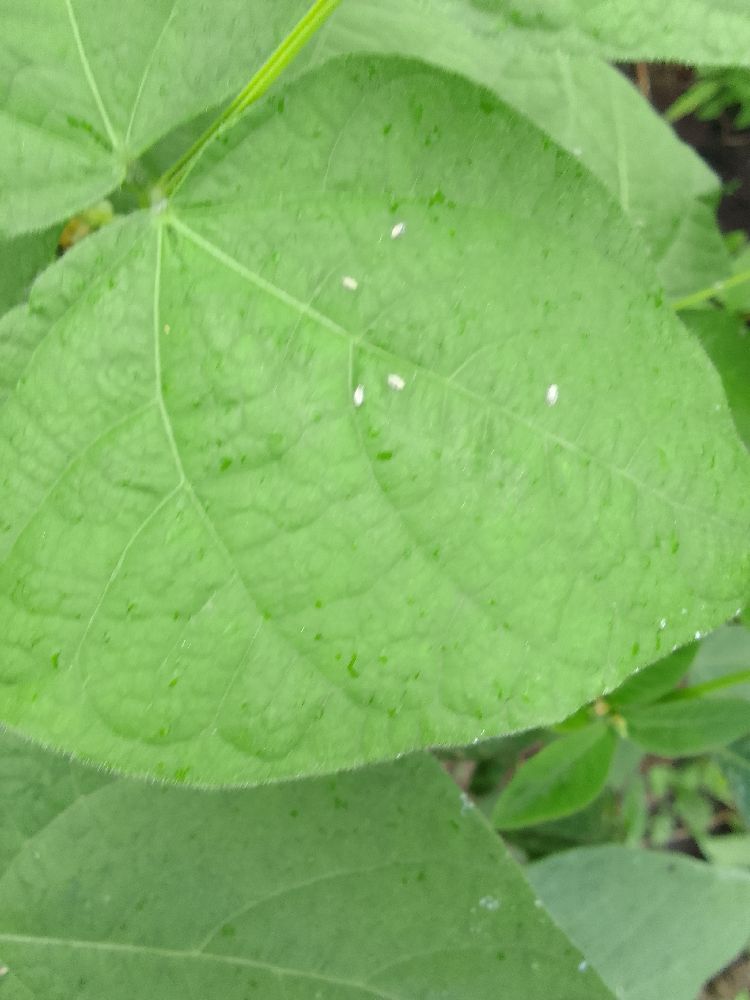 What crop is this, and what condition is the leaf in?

common bean, healthy
